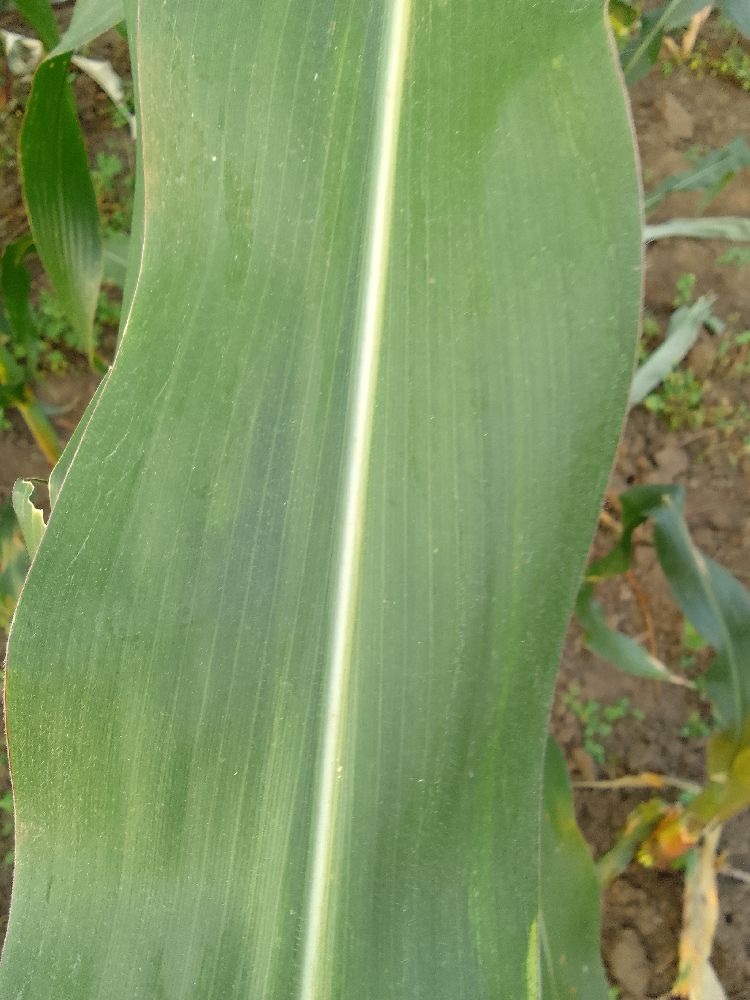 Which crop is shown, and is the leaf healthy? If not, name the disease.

maize, healthy
